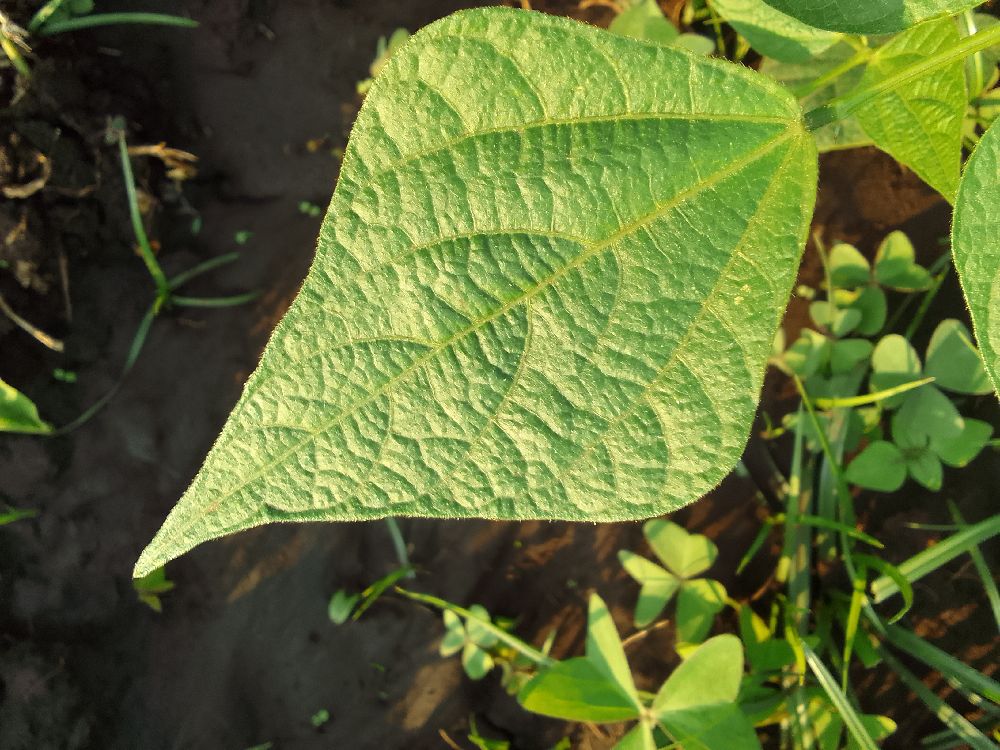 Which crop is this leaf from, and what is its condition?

common bean, healthy
